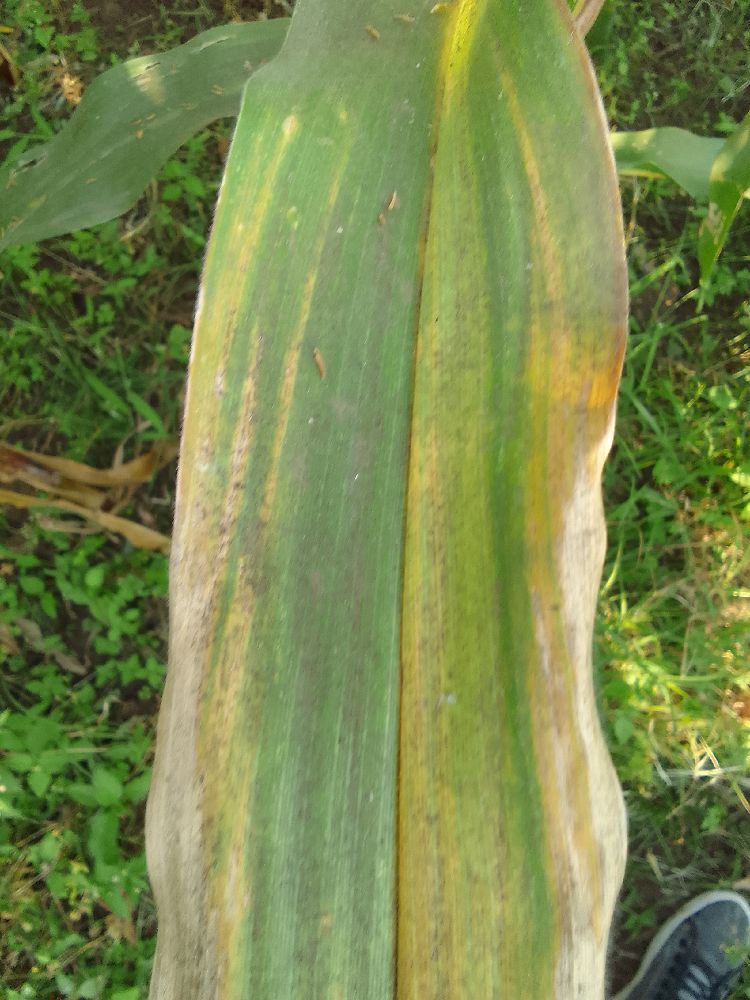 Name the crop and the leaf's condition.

maize, maize lethal necrosis
